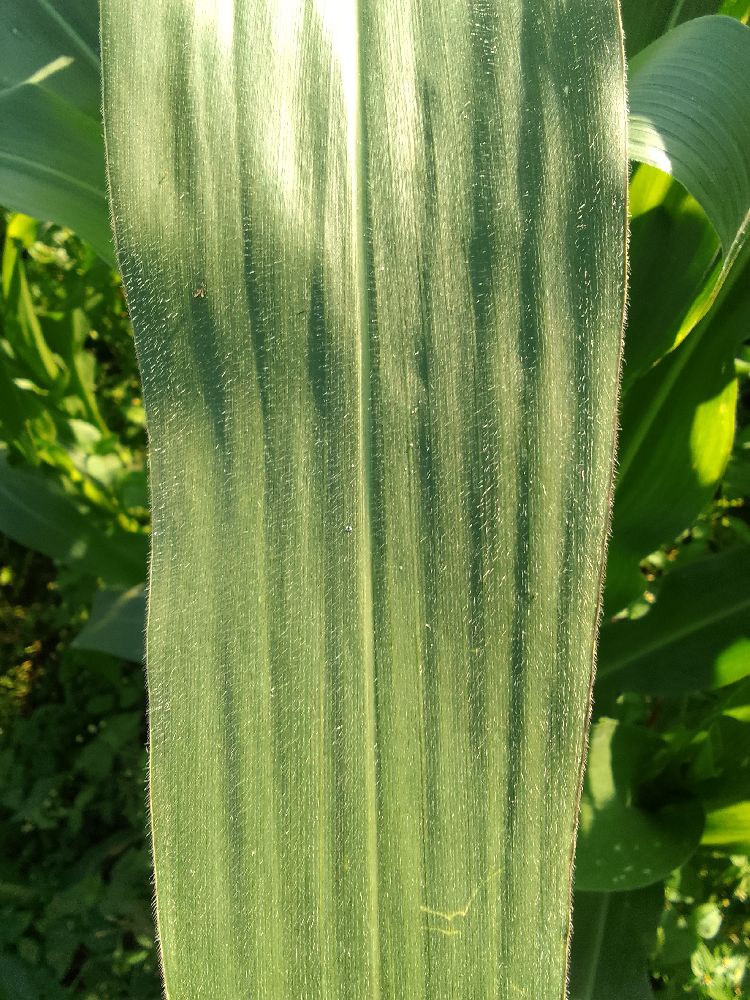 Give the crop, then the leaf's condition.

maize, healthy
